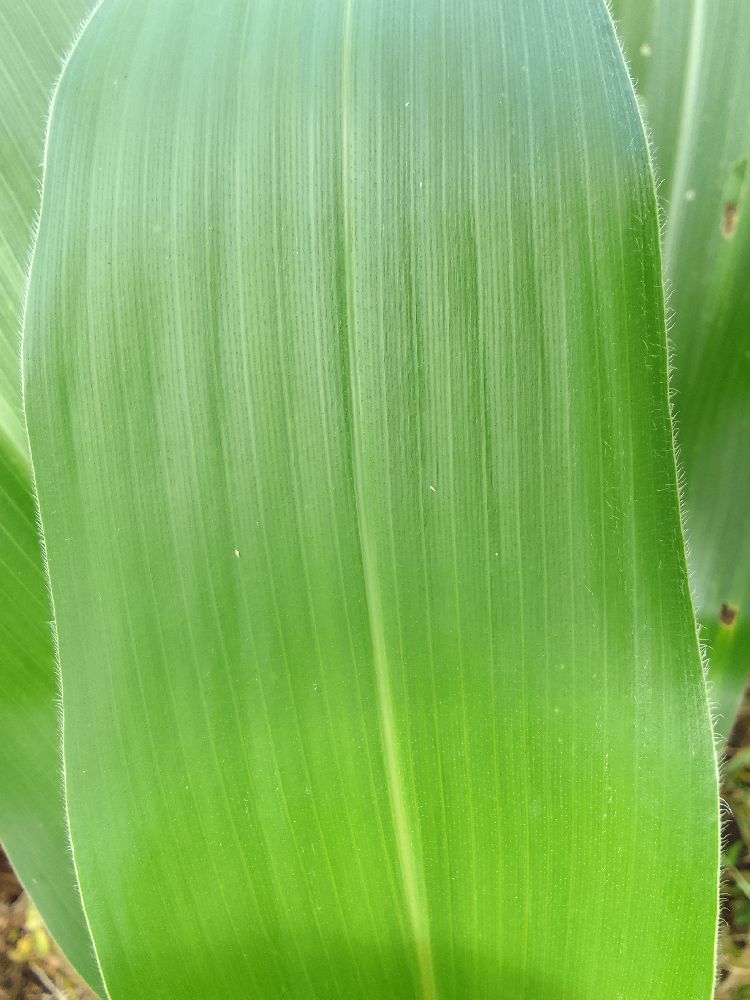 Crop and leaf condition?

maize, healthy
